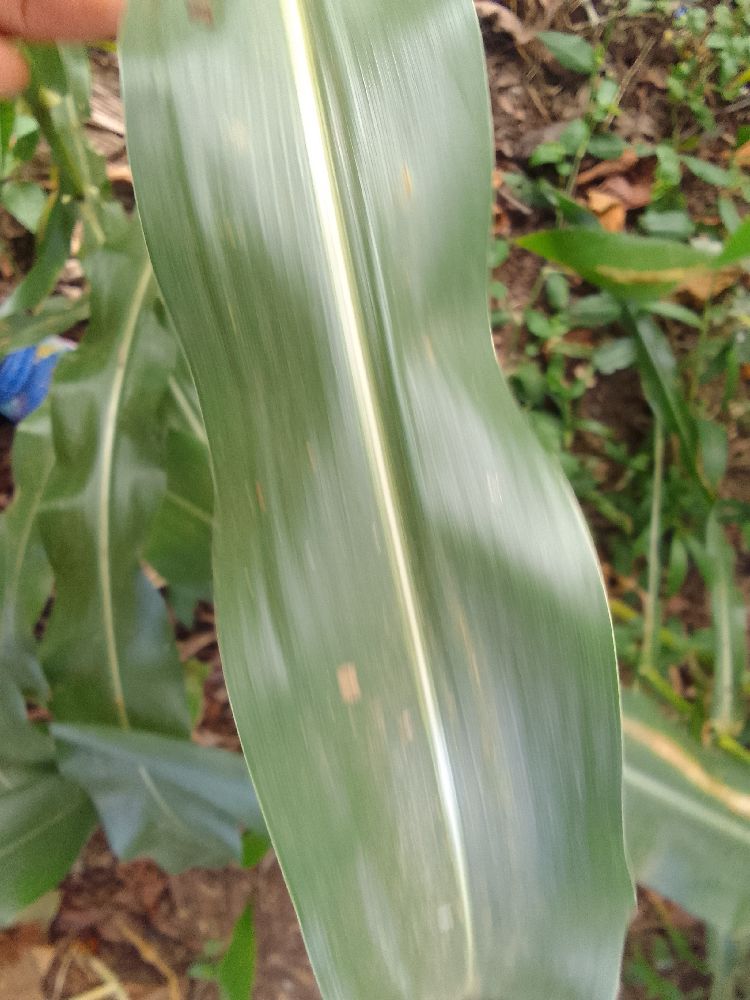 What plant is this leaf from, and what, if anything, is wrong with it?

maize, healthy
